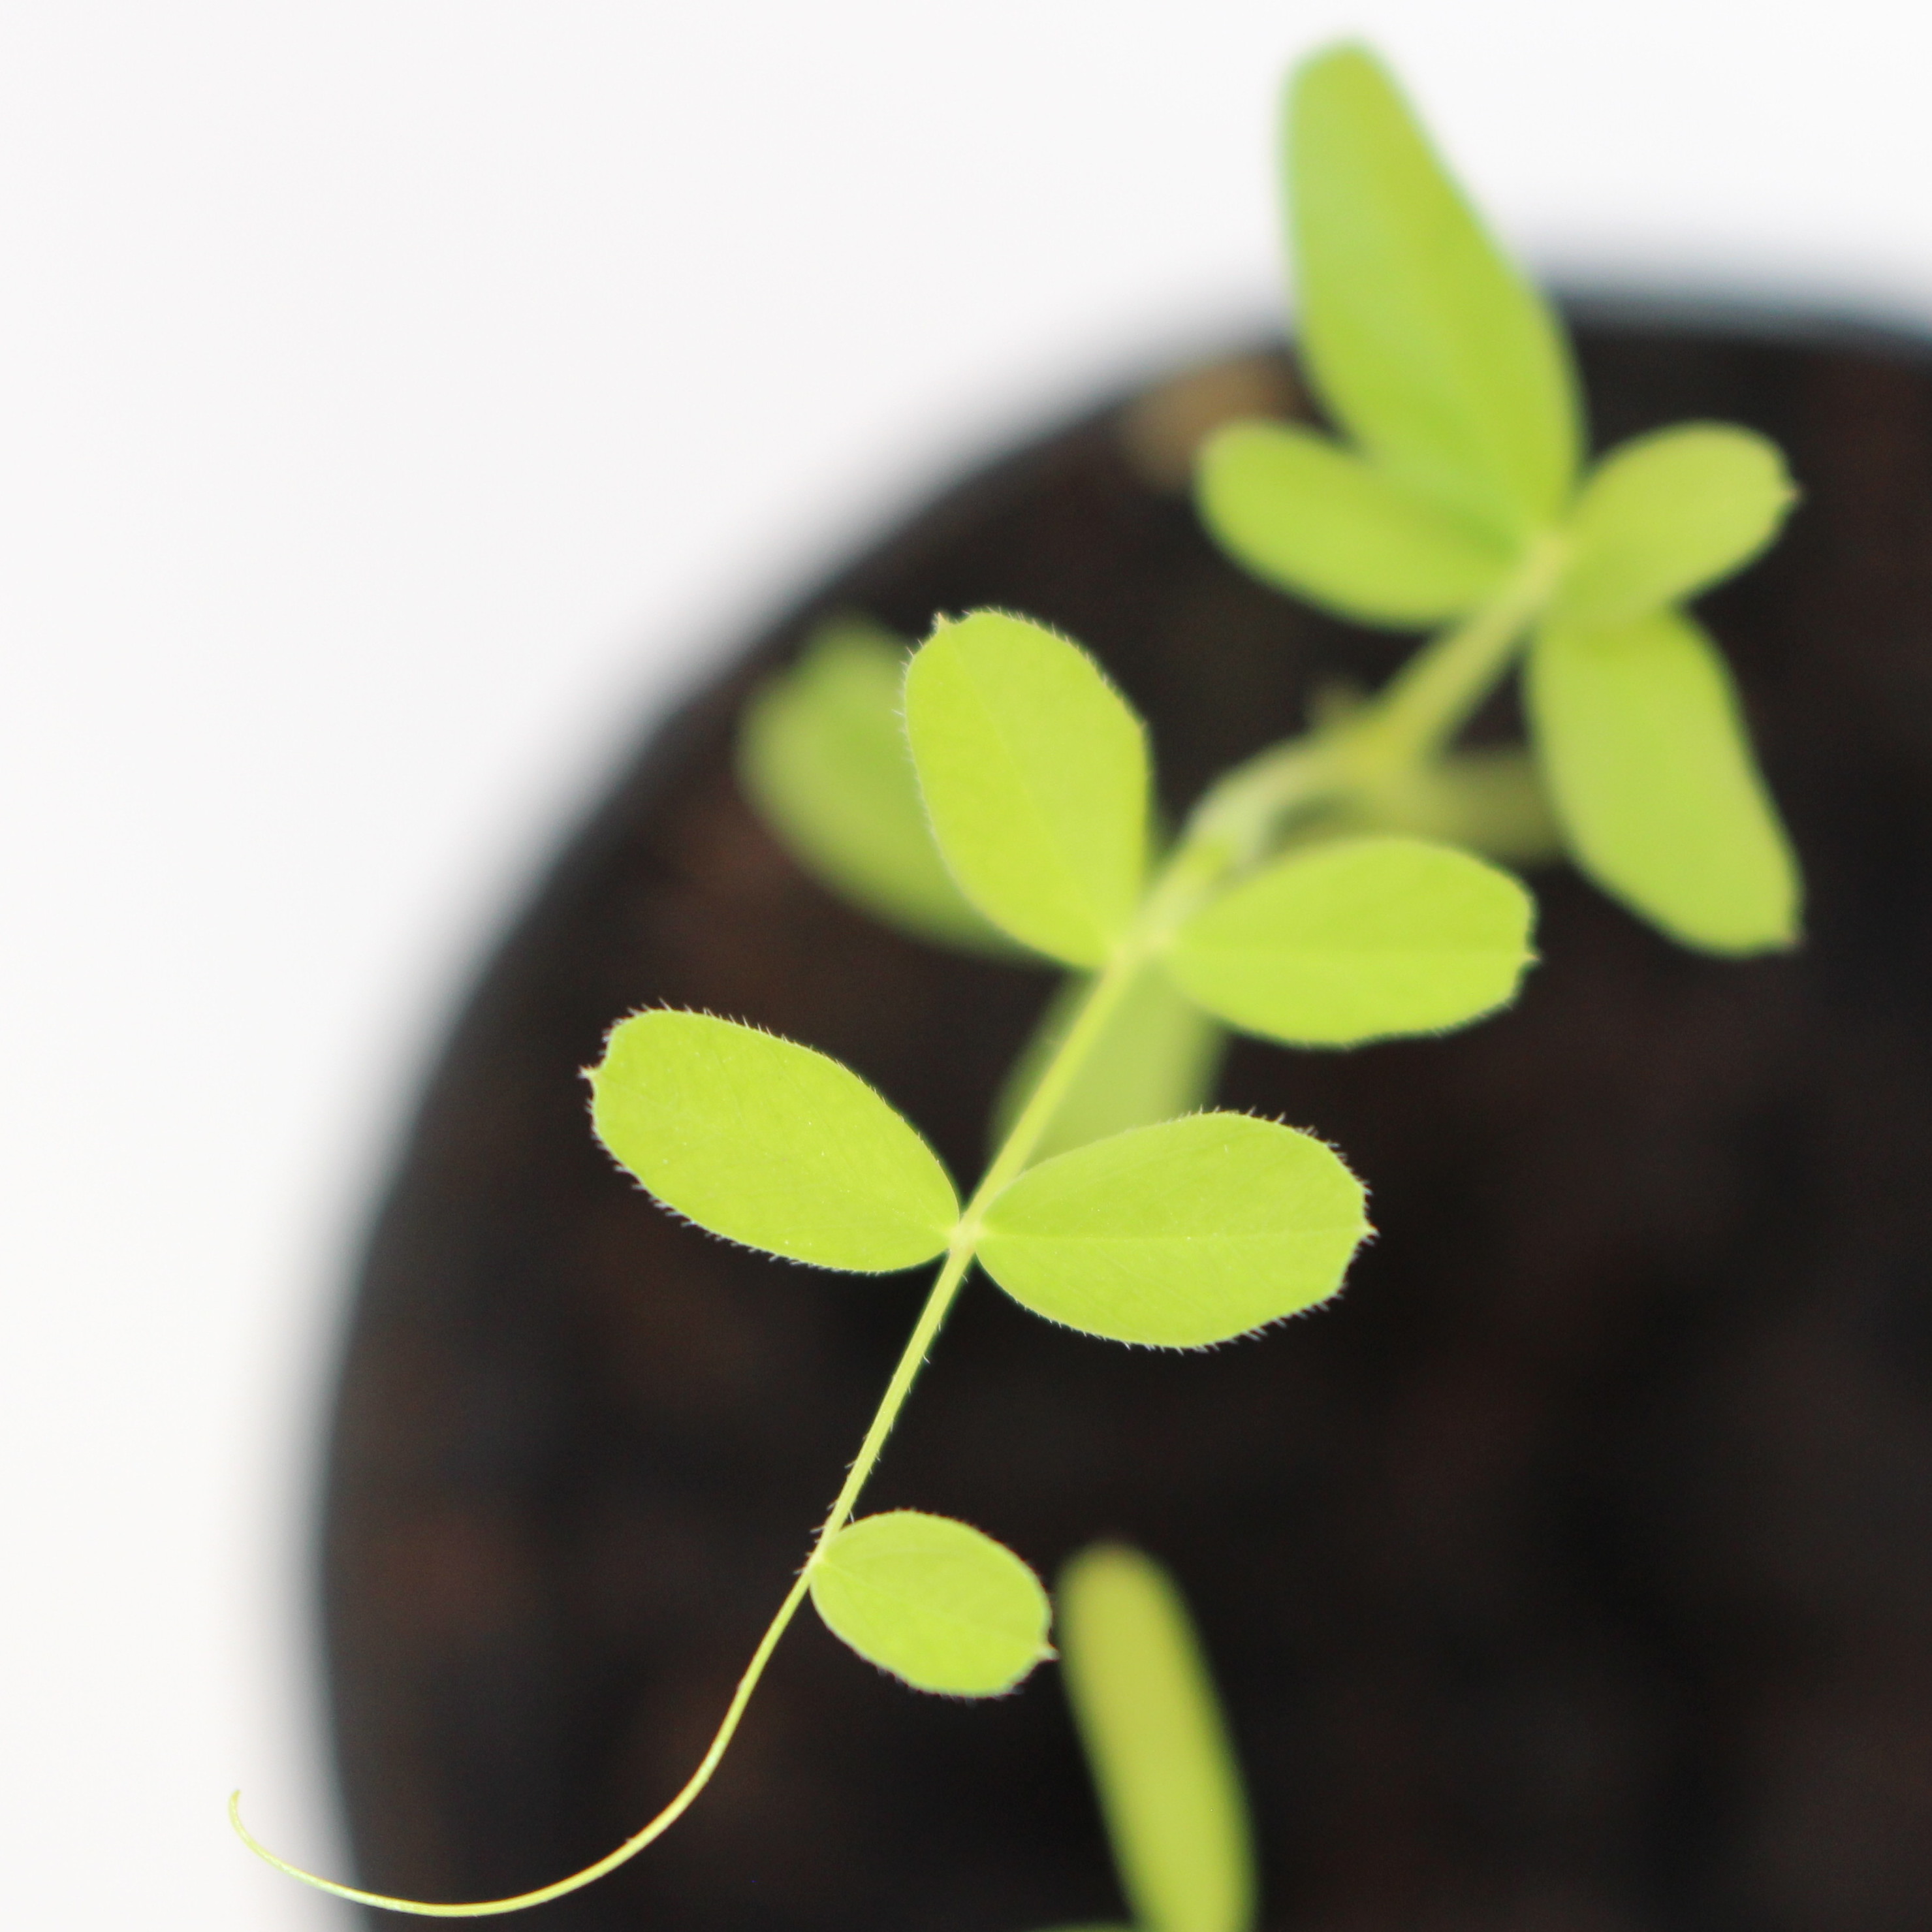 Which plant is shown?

Vicia sativa
